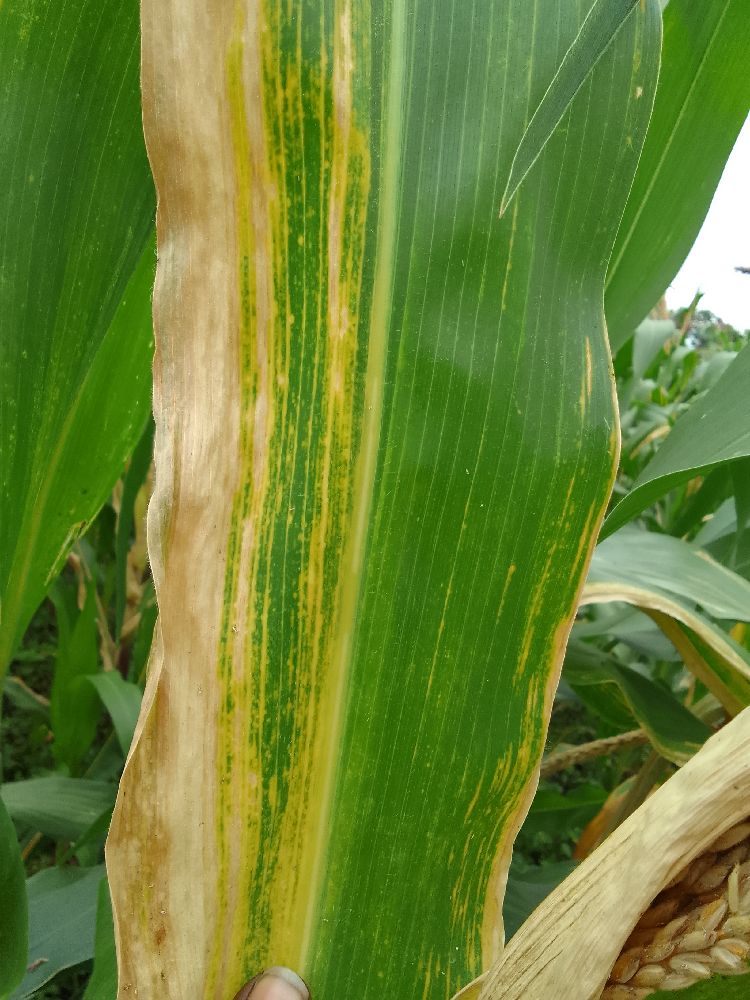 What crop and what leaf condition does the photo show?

maize, maize lethal necrosis
